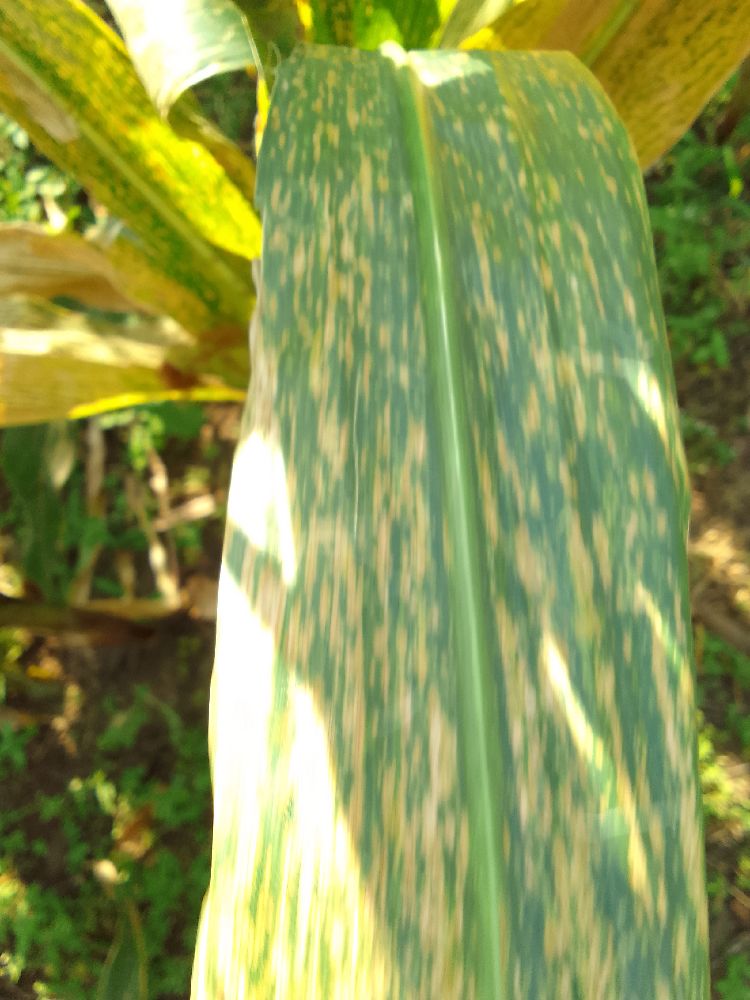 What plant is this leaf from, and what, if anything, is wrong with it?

maize, maize lethal necrosis
